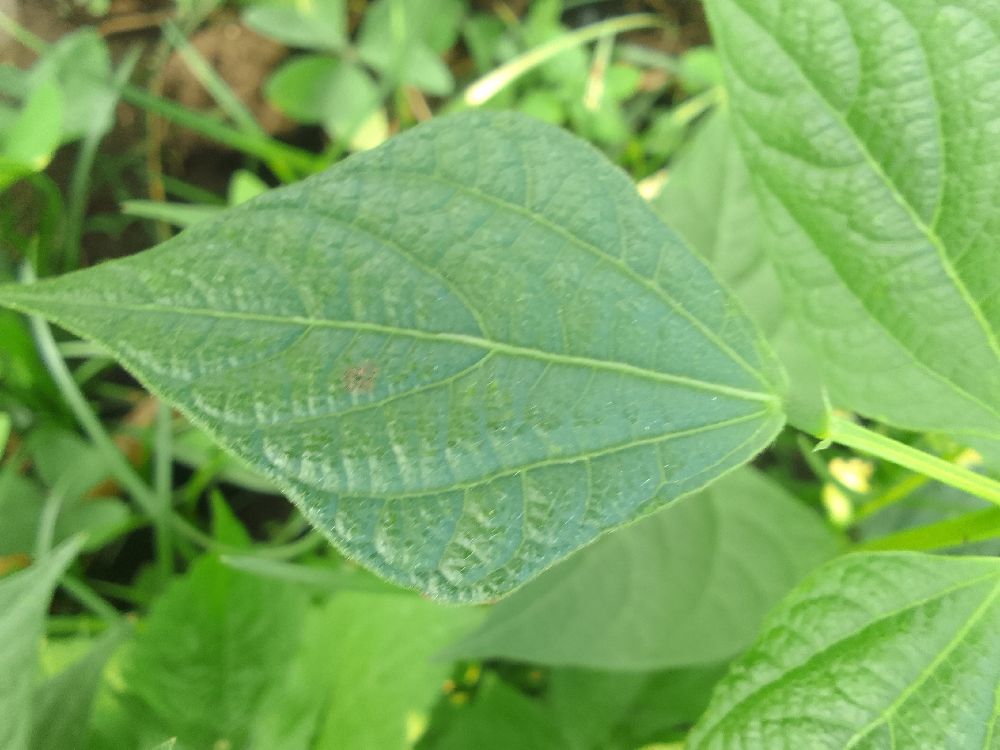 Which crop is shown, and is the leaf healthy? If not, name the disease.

common bean, healthy
